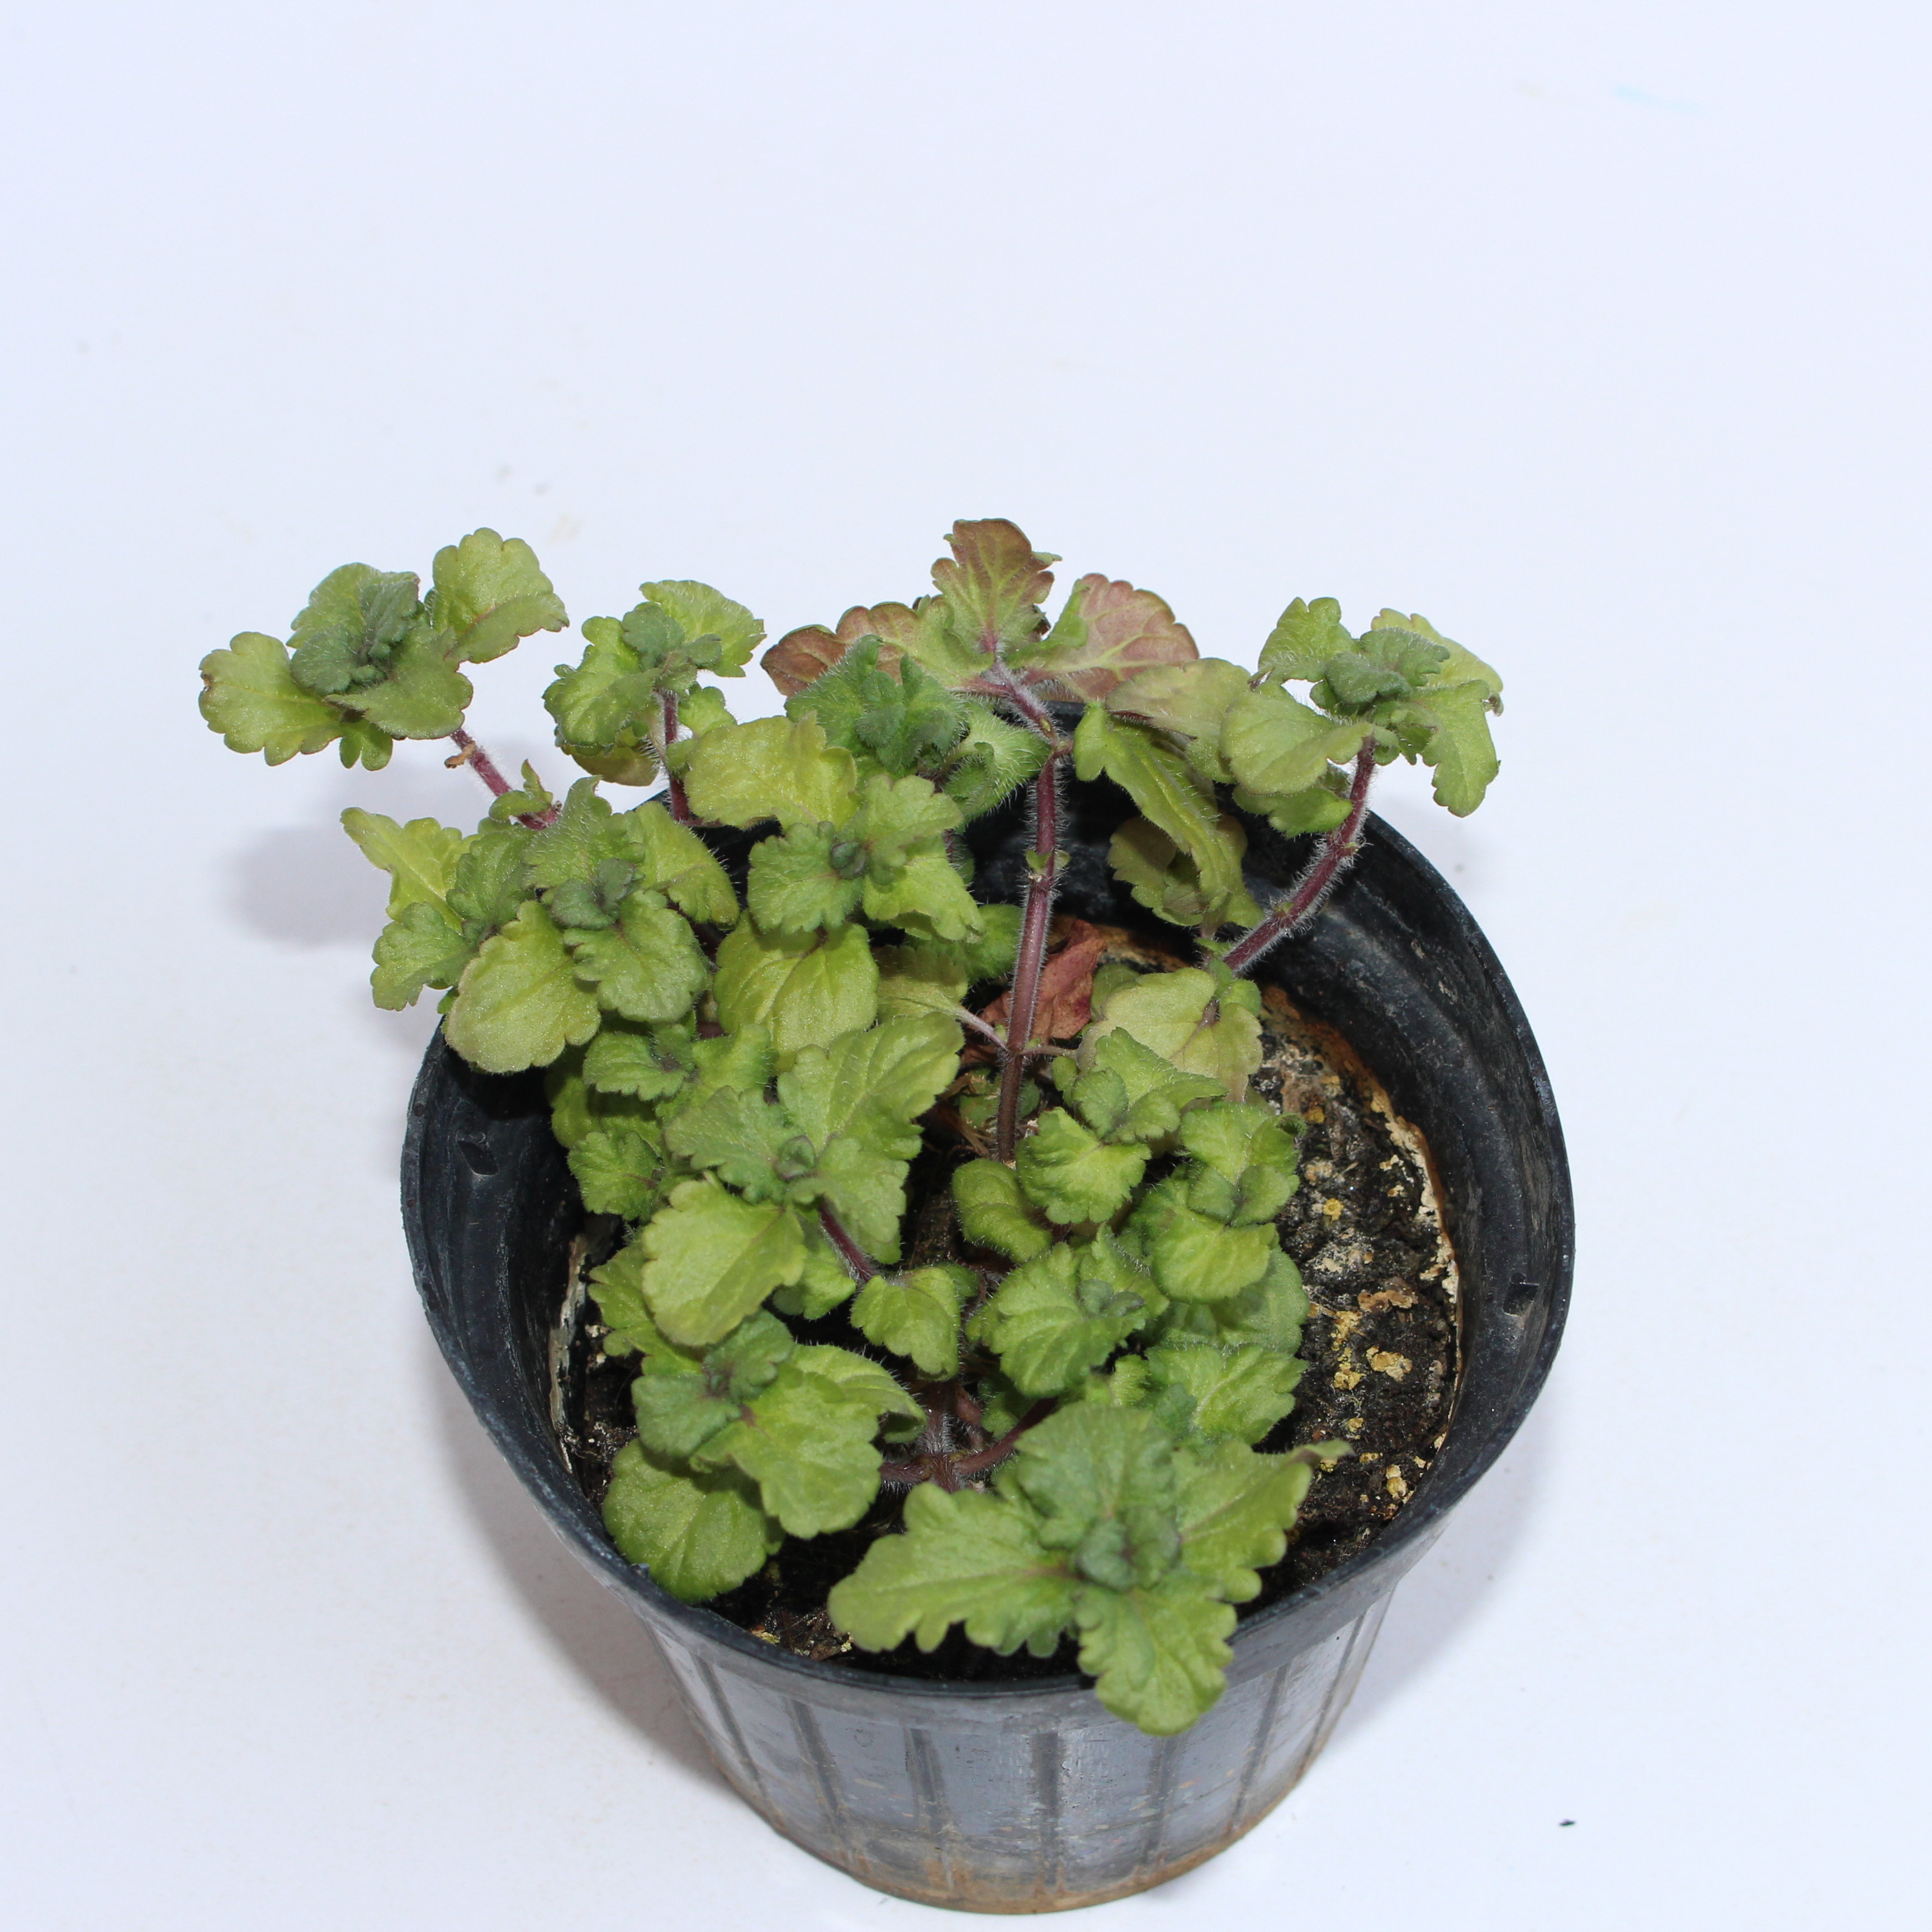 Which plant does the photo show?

Veronica persica
